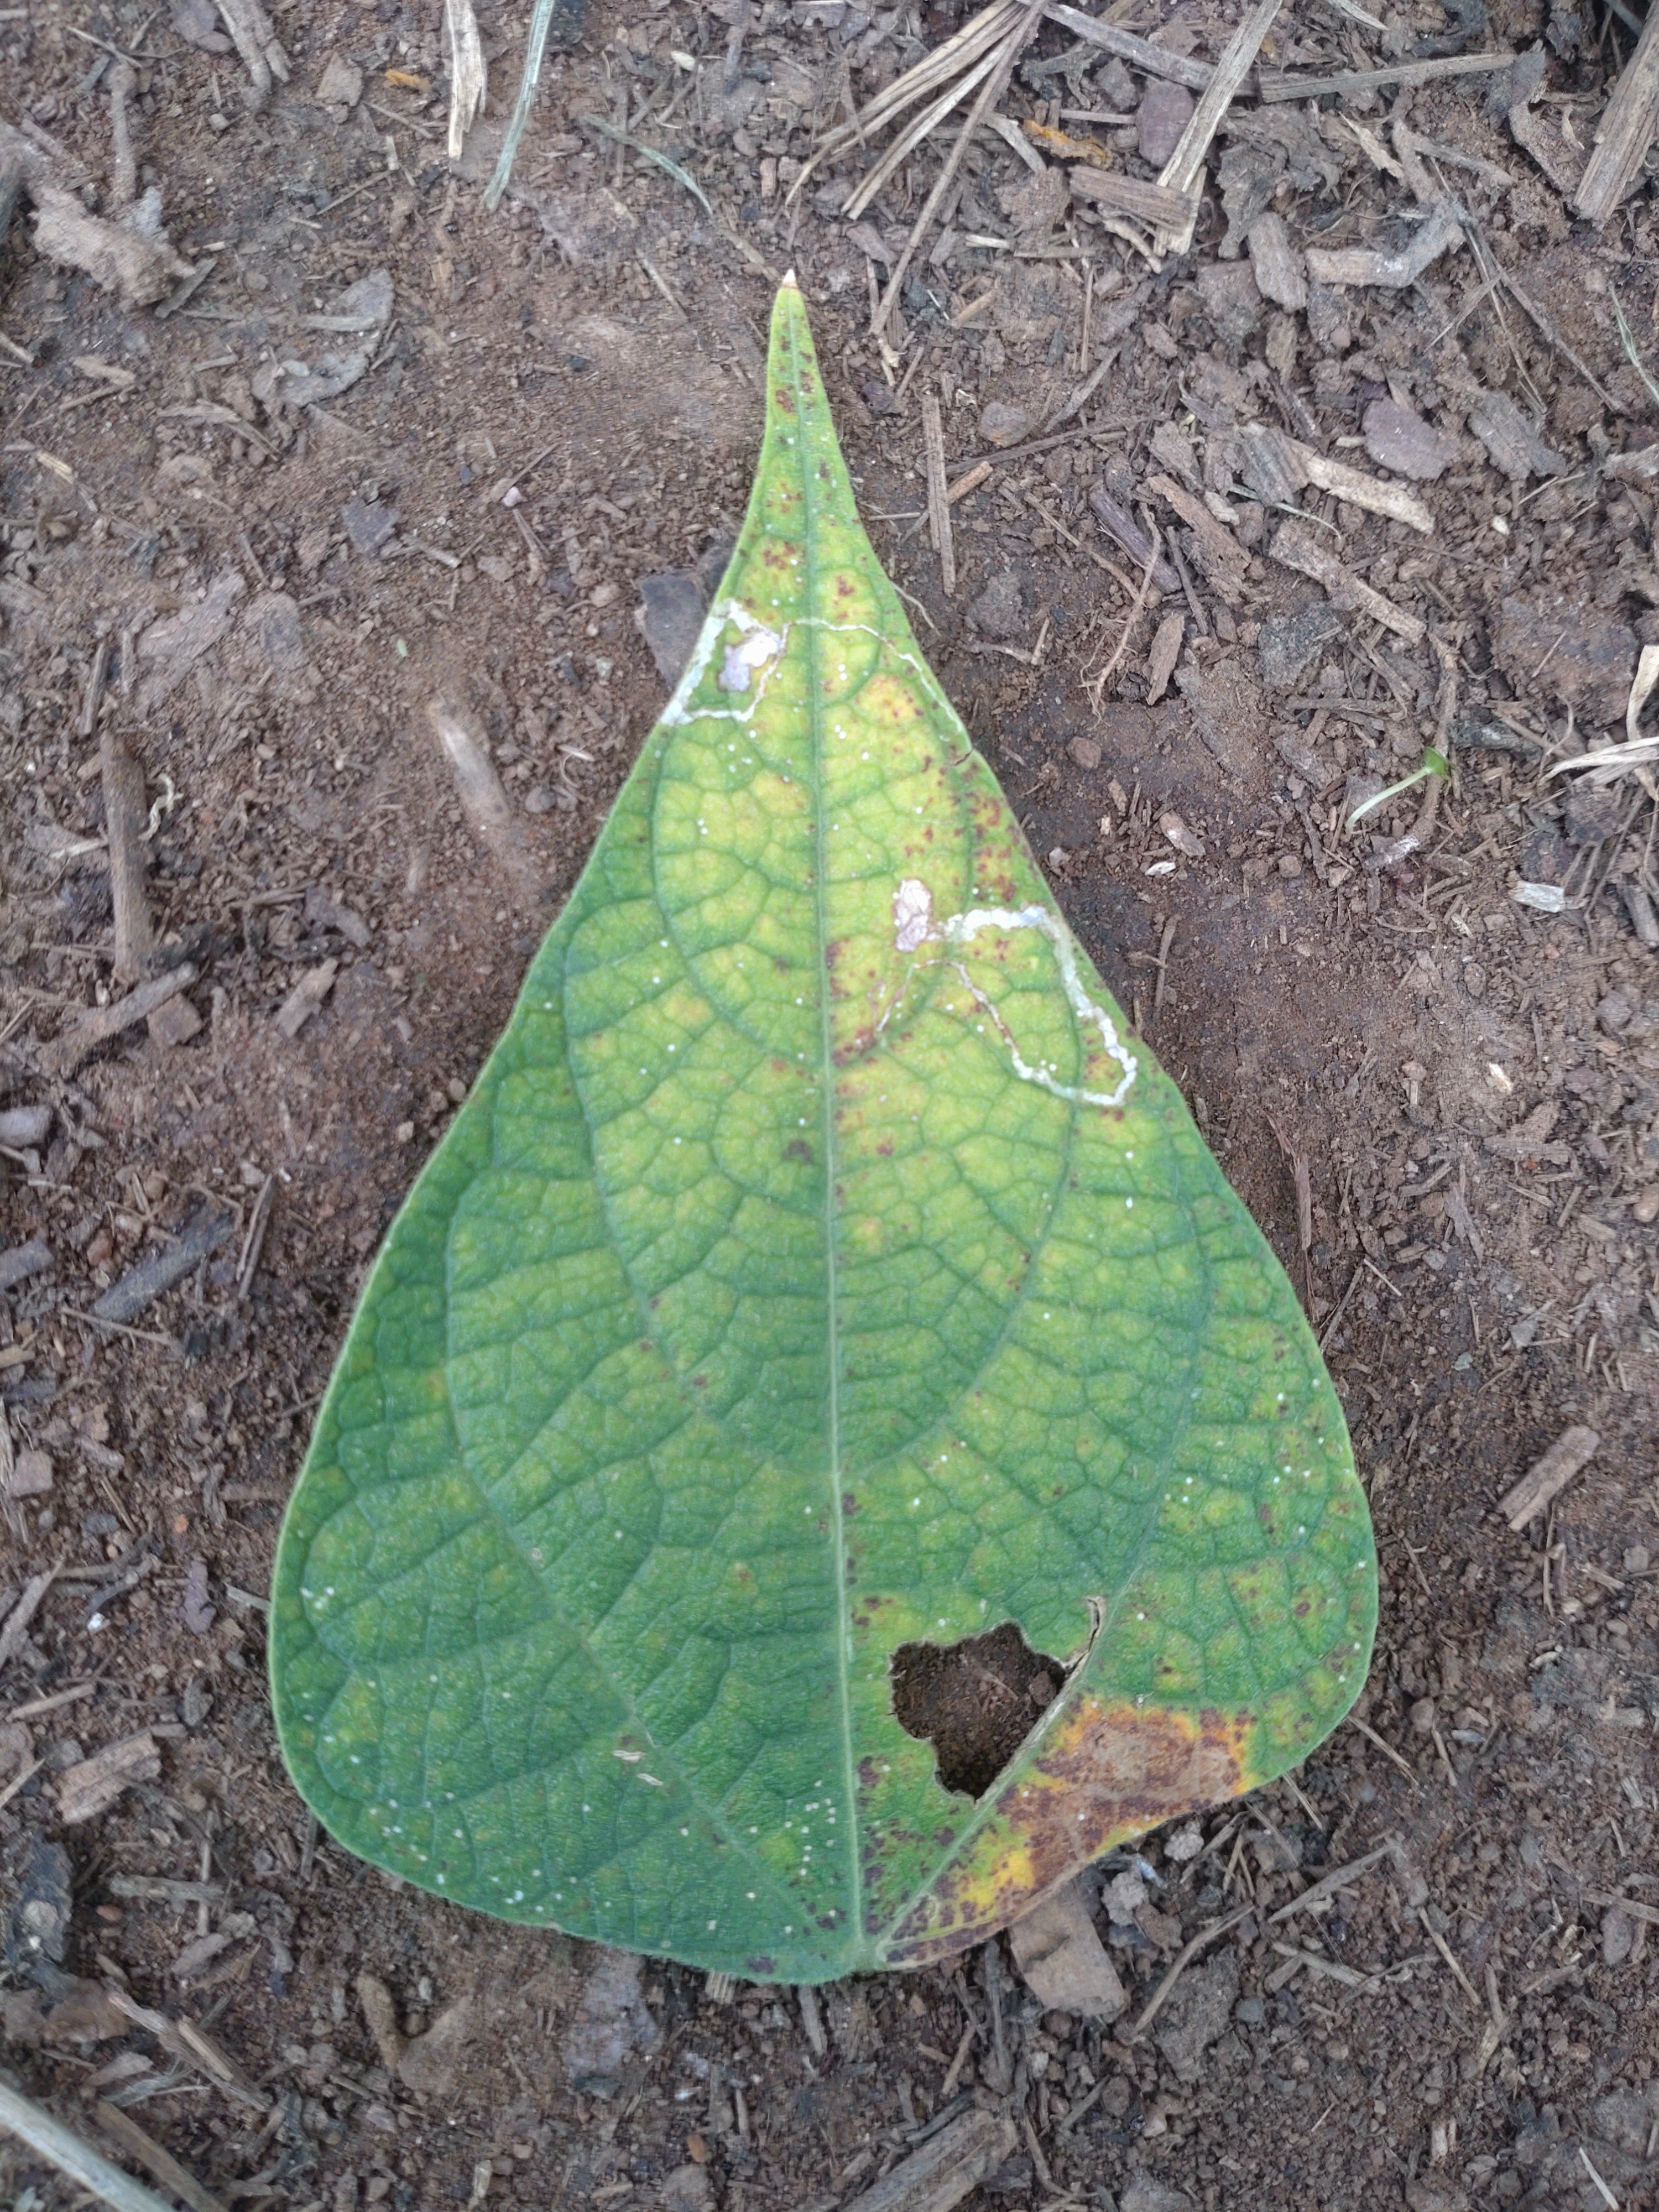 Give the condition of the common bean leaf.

rust
